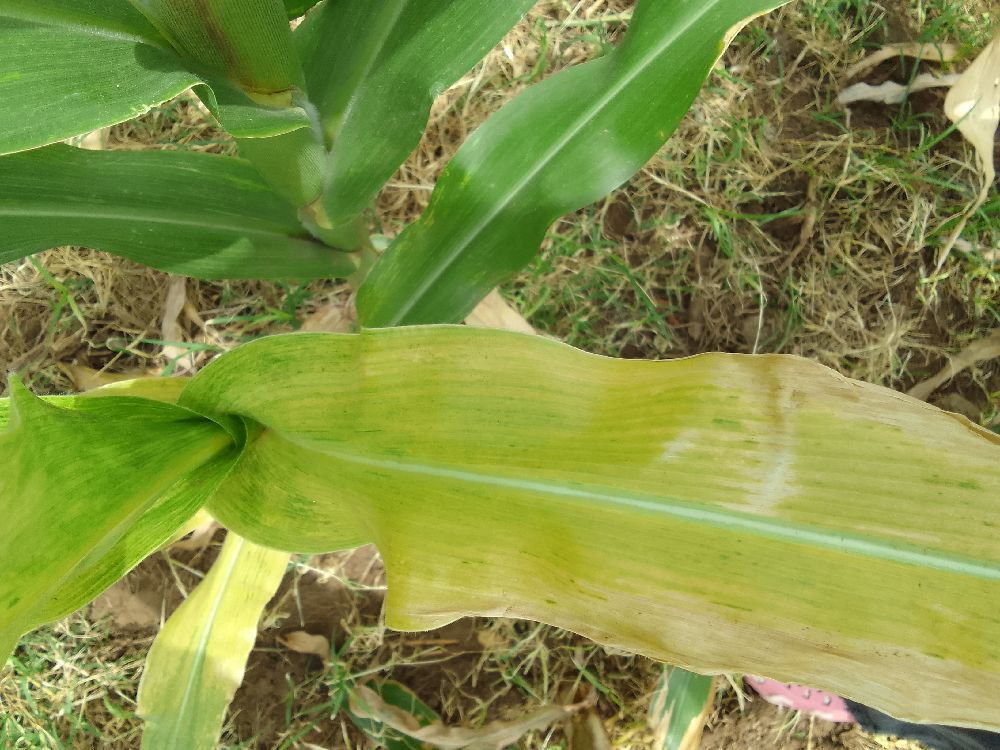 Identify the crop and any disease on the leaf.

maize, maize lethal necrosis
